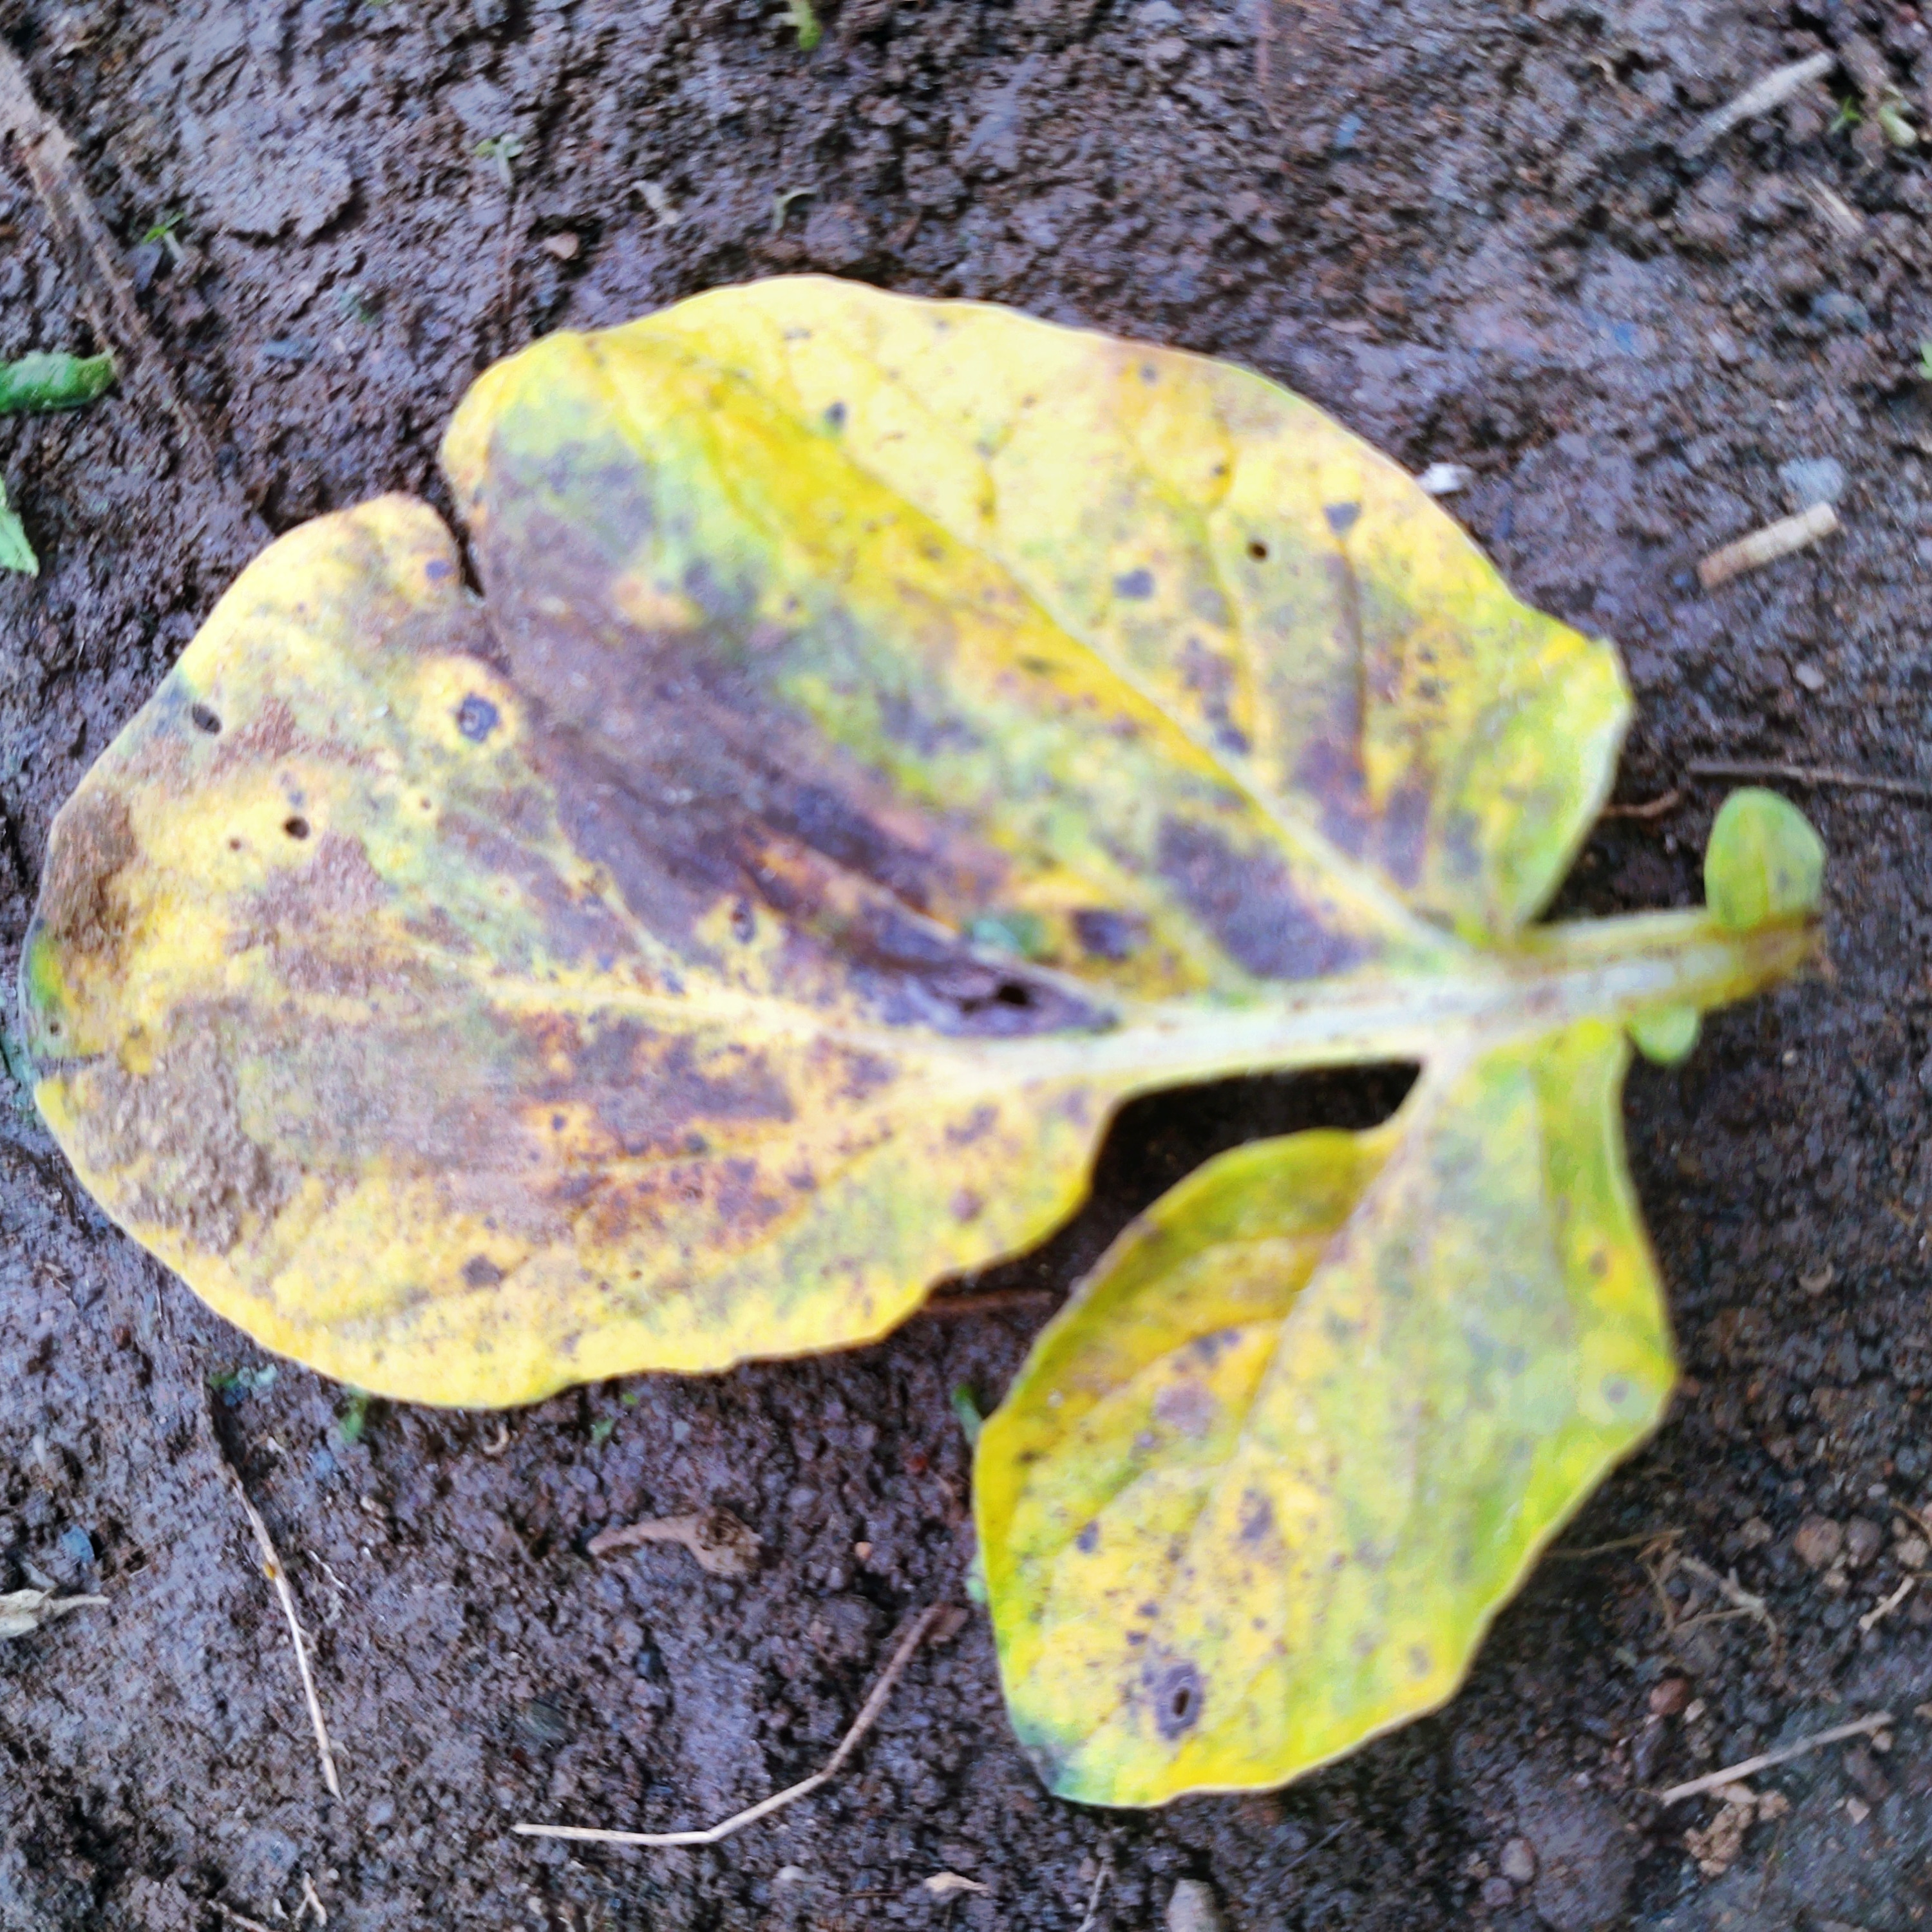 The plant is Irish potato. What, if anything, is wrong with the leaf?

late blight
